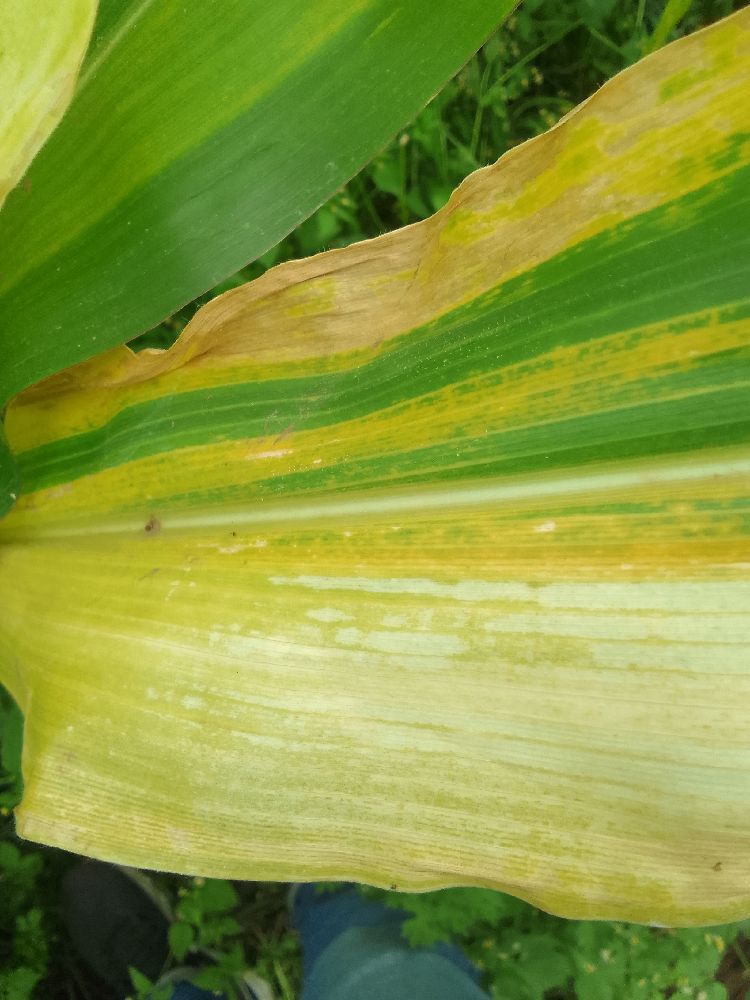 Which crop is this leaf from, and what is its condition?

maize, maize lethal necrosis
